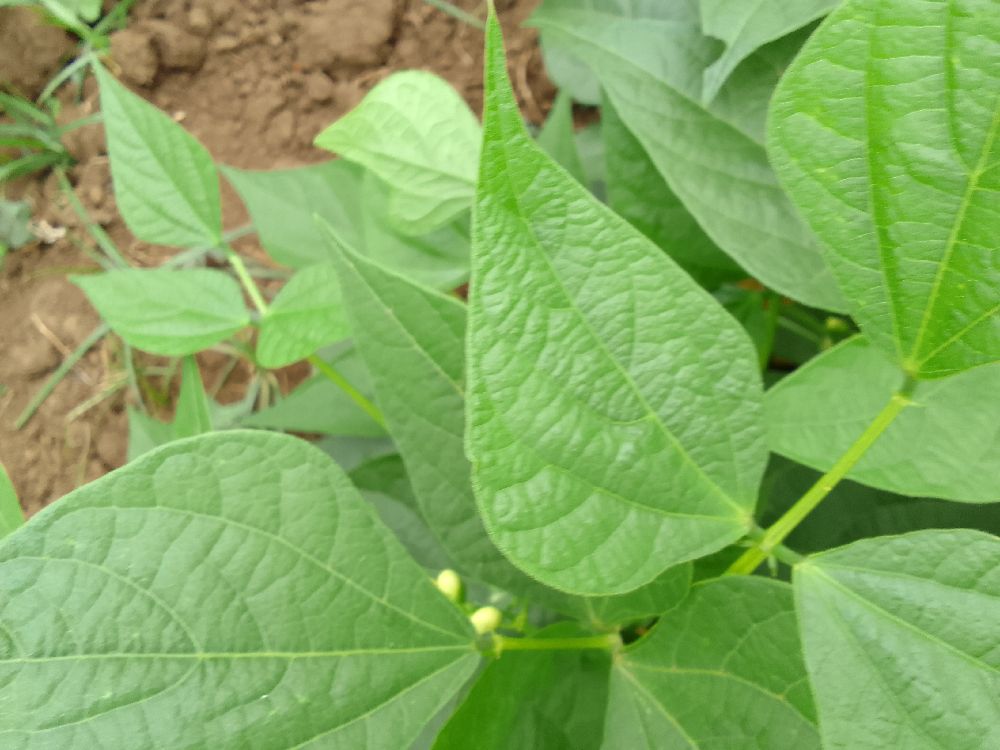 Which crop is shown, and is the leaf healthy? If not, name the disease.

common bean, healthy
